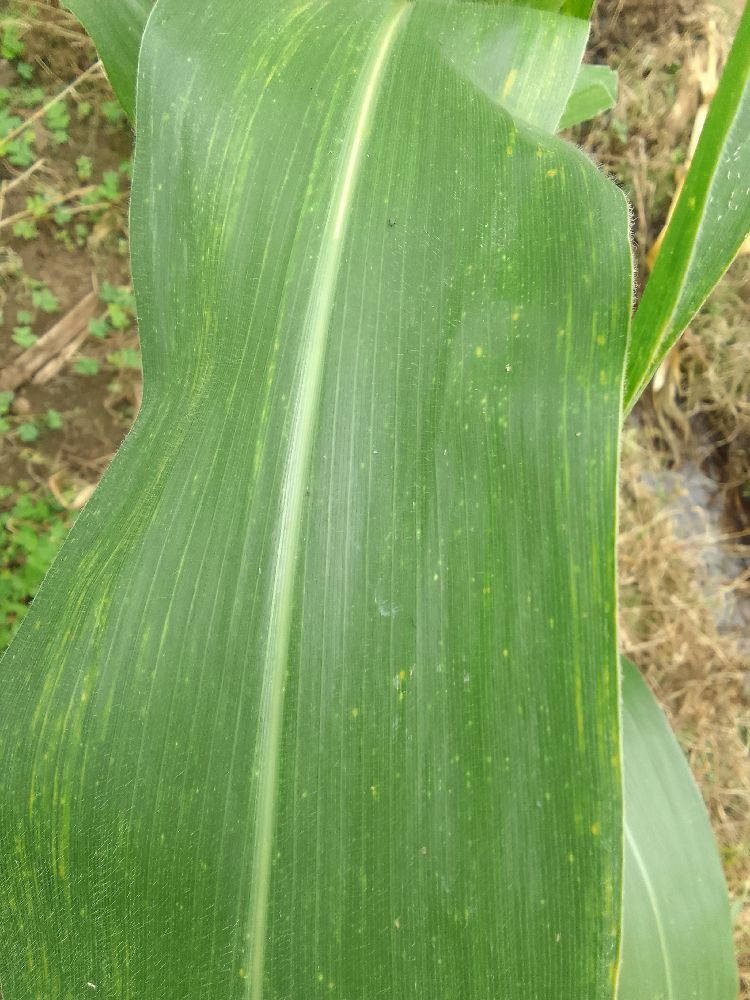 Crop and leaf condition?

maize, maize lethal necrosis
